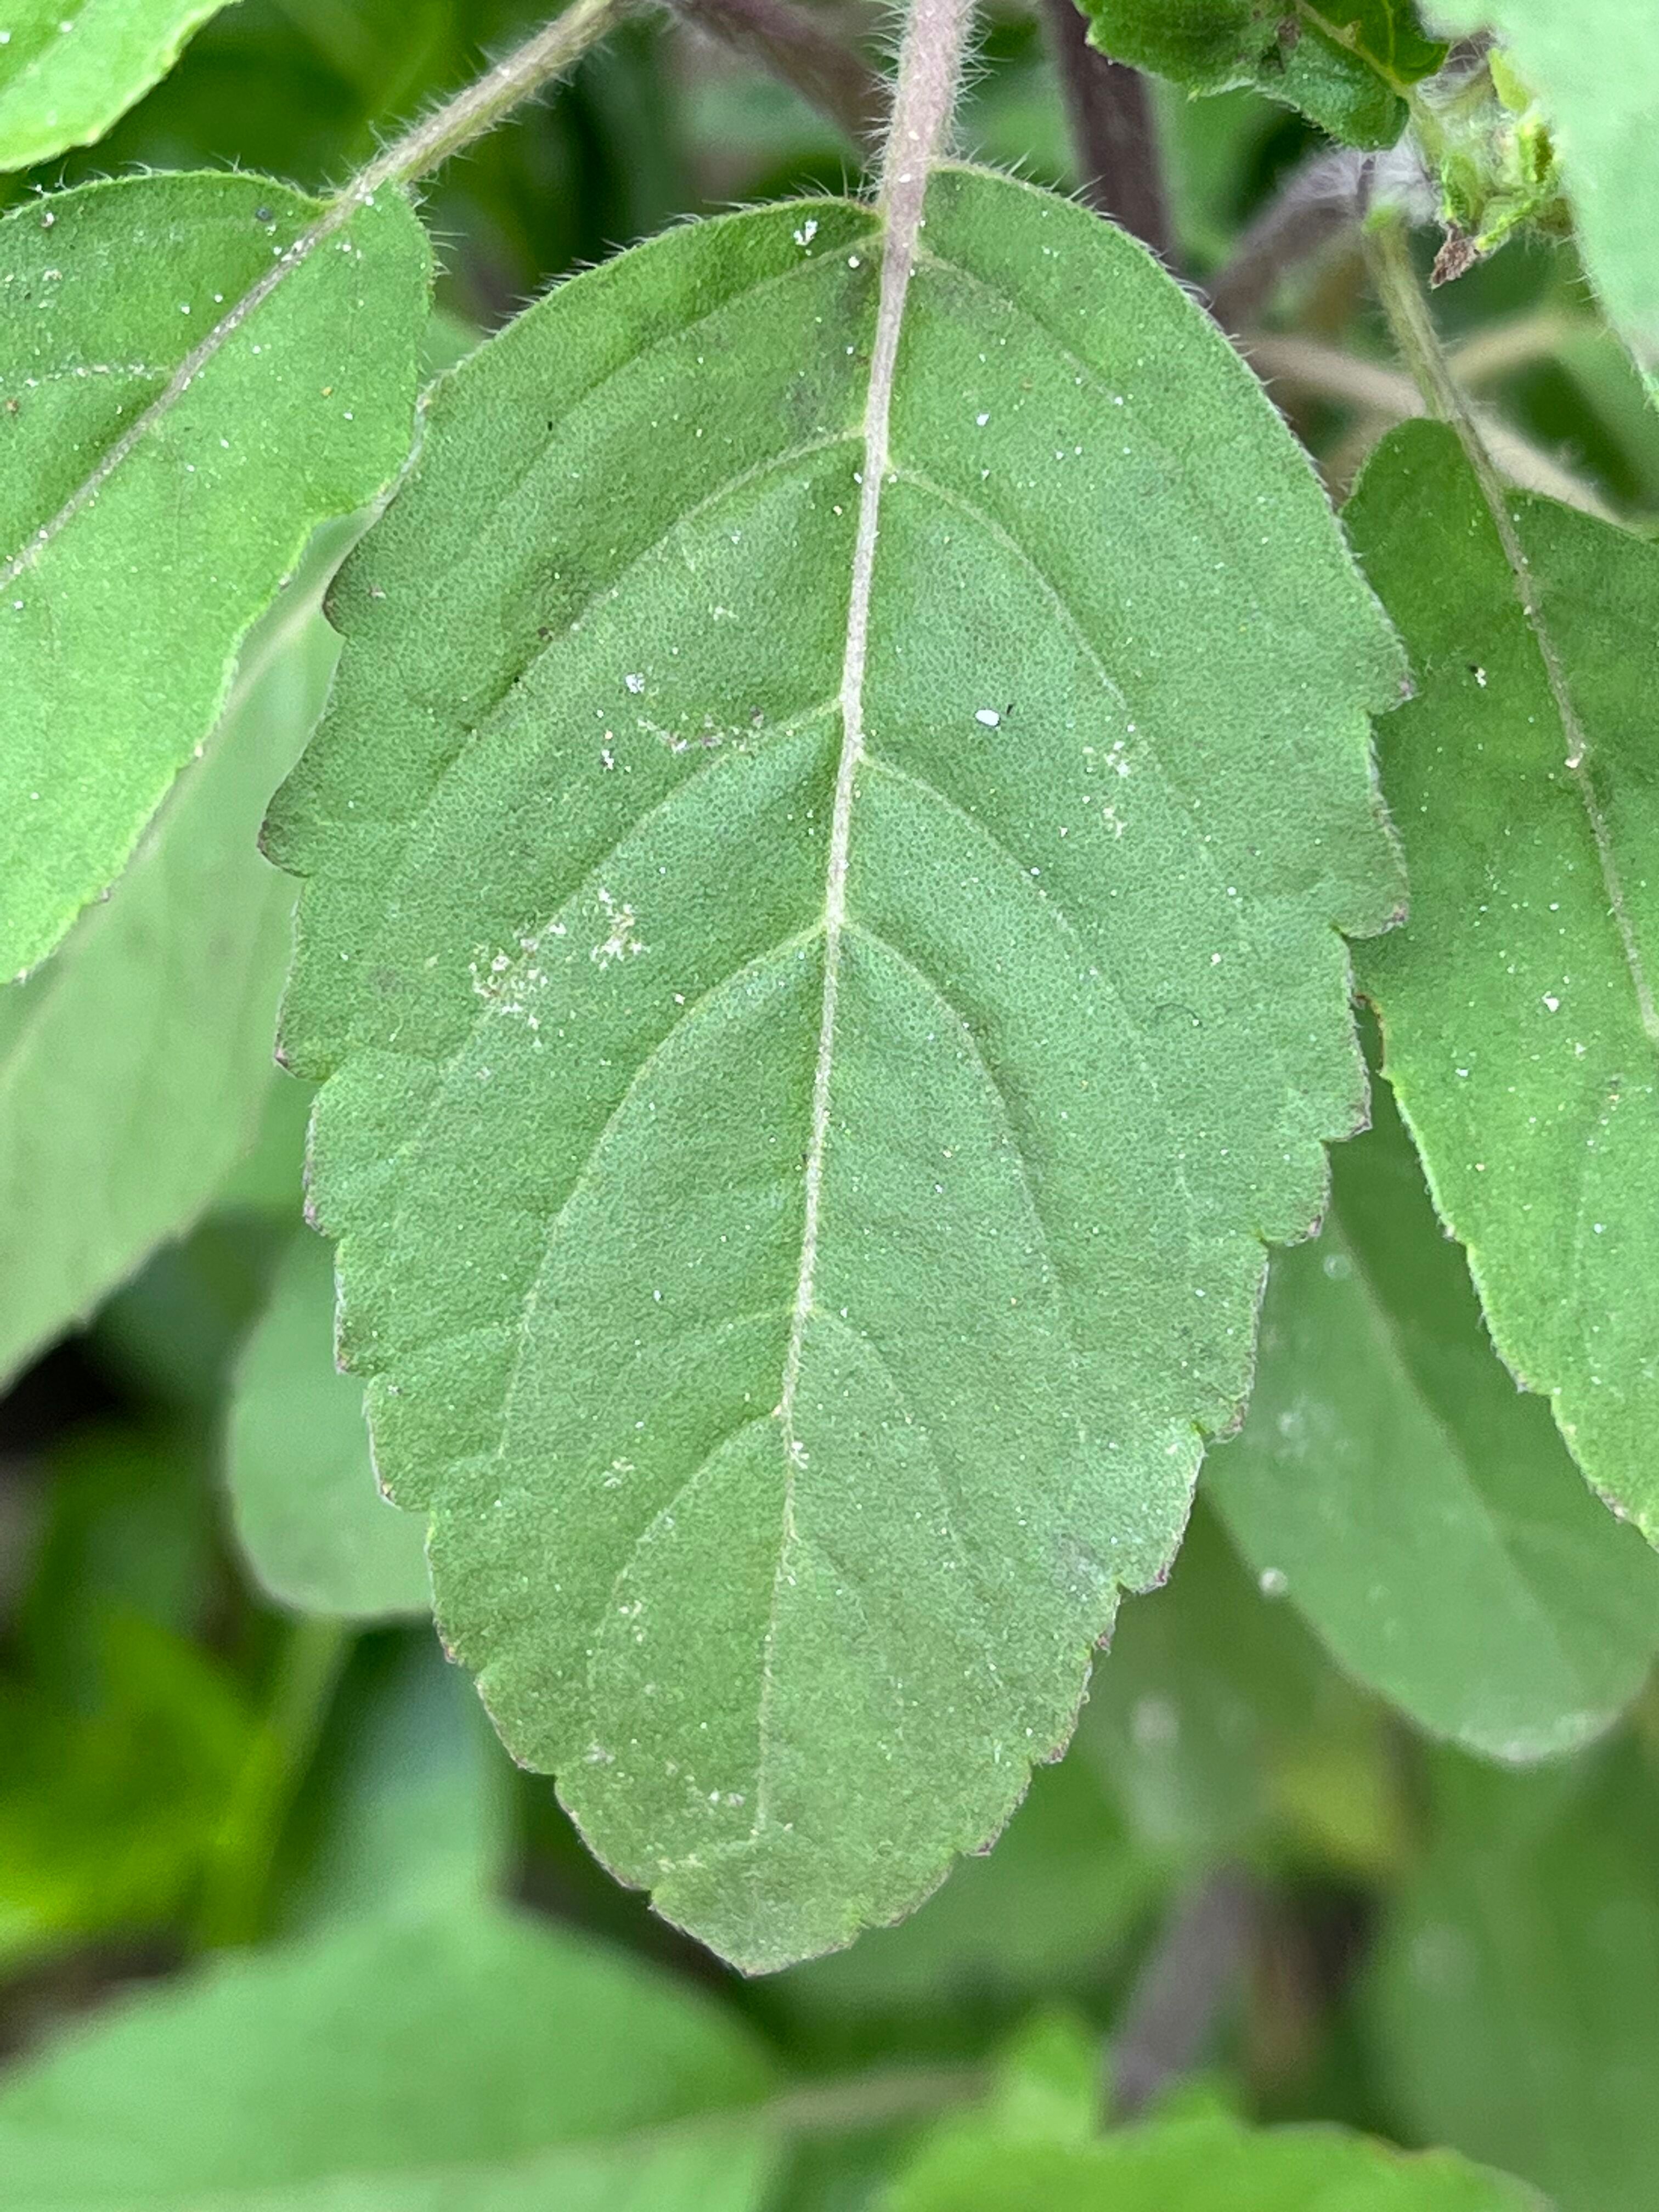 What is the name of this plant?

tulshi
